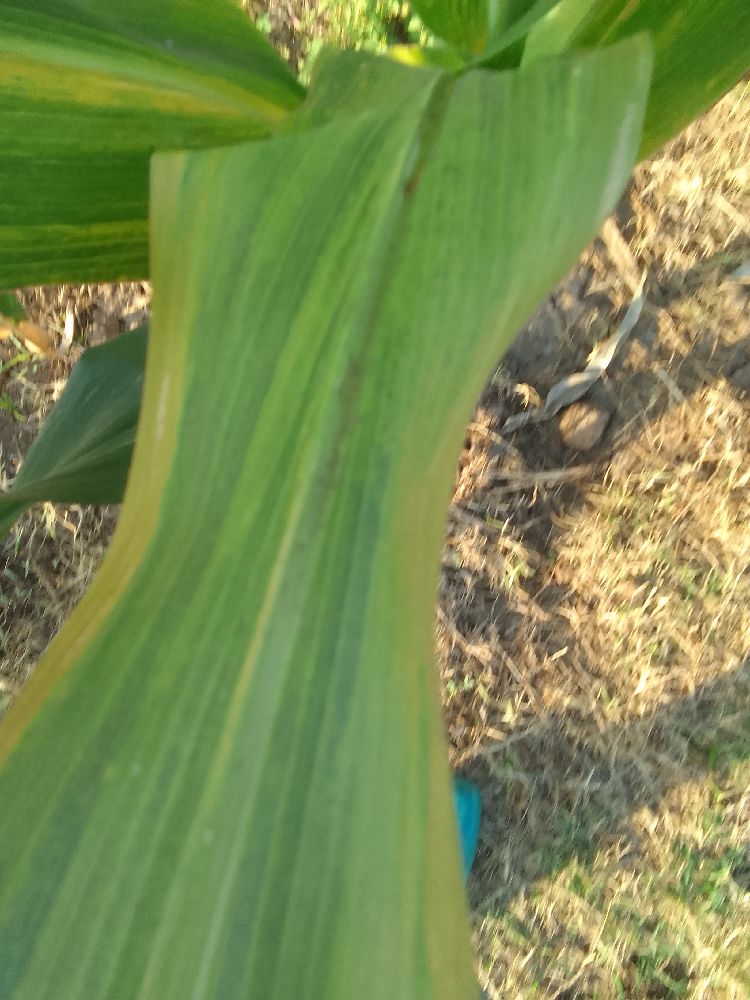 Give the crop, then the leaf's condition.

maize, maize lethal necrosis
